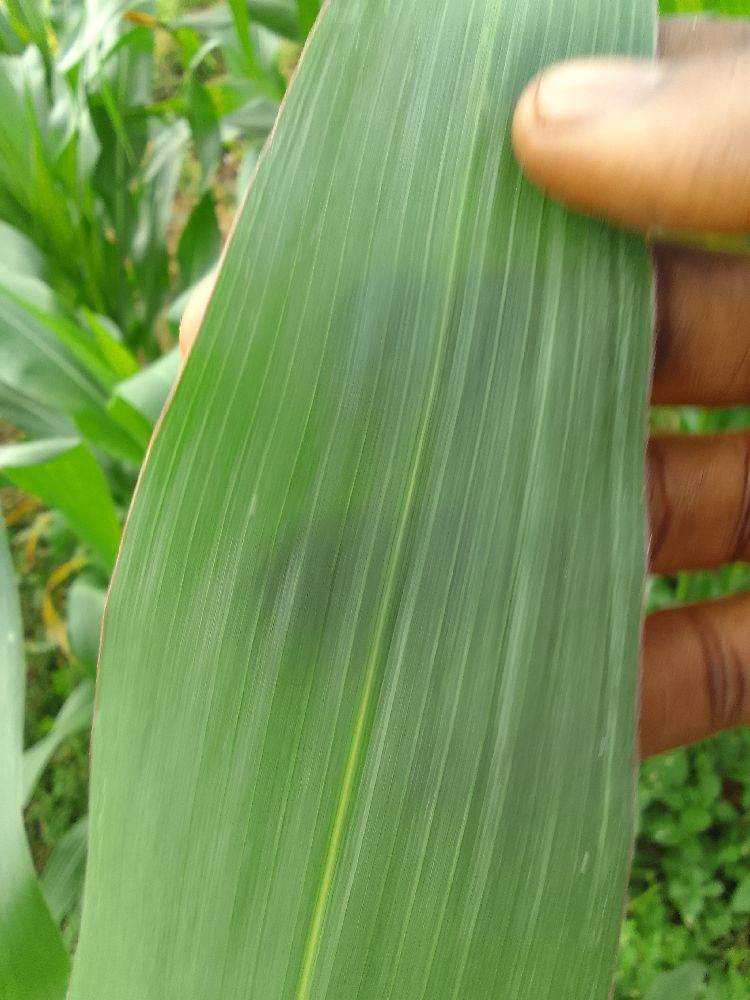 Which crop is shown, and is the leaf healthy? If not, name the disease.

maize, healthy
